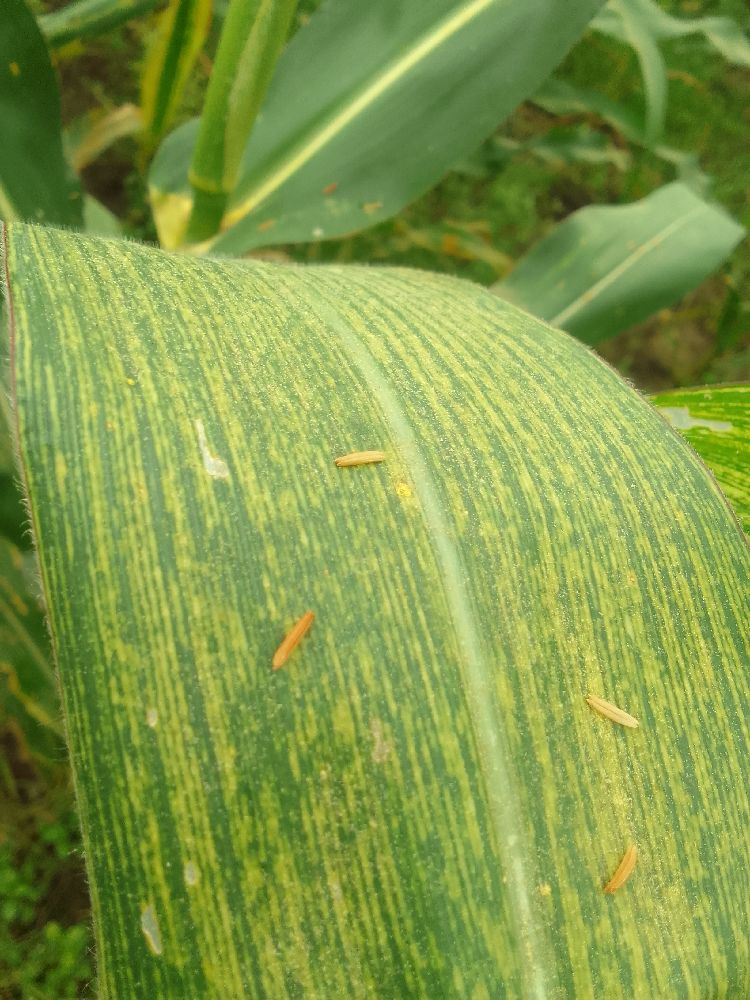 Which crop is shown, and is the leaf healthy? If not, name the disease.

maize, maize streak virus
